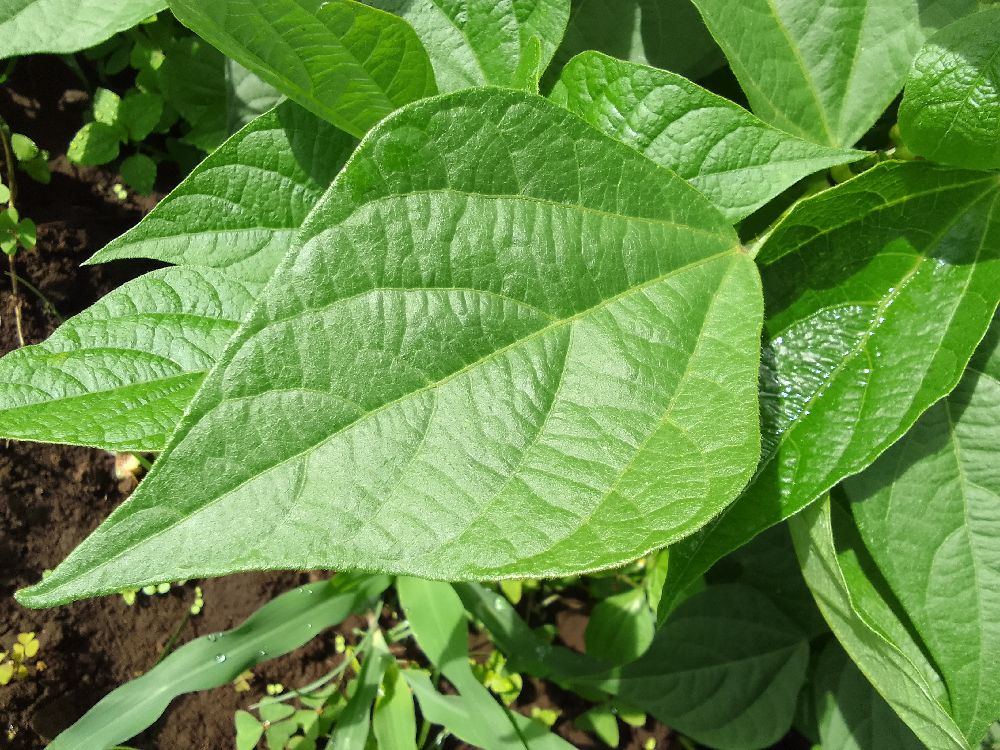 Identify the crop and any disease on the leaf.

common bean, healthy
